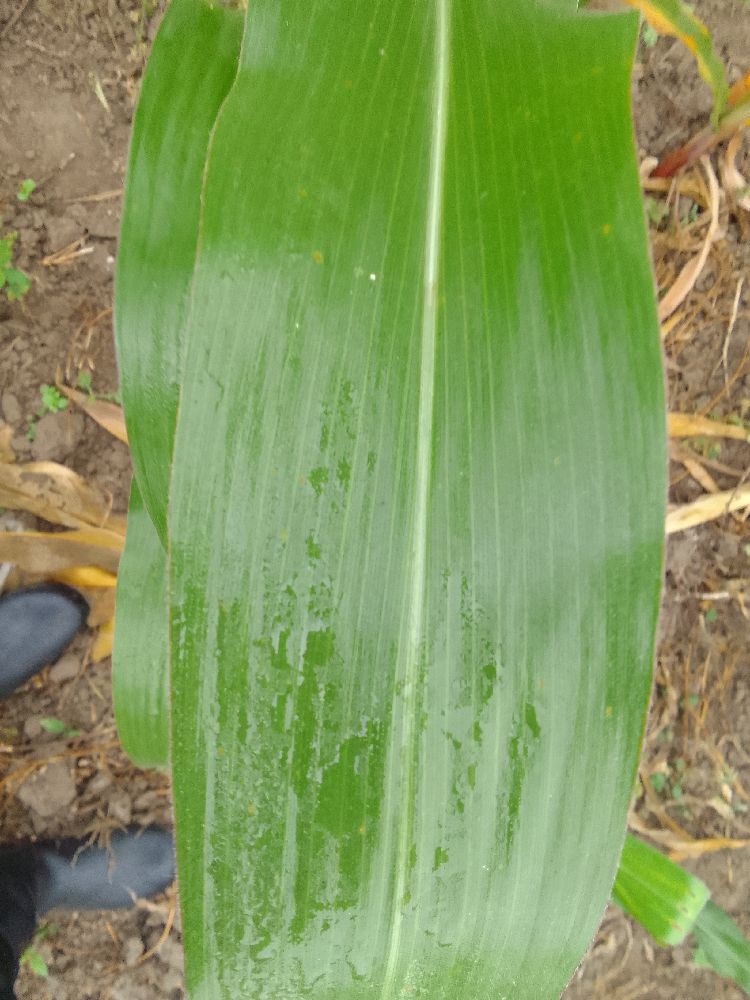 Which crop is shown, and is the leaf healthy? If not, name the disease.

maize, healthy
